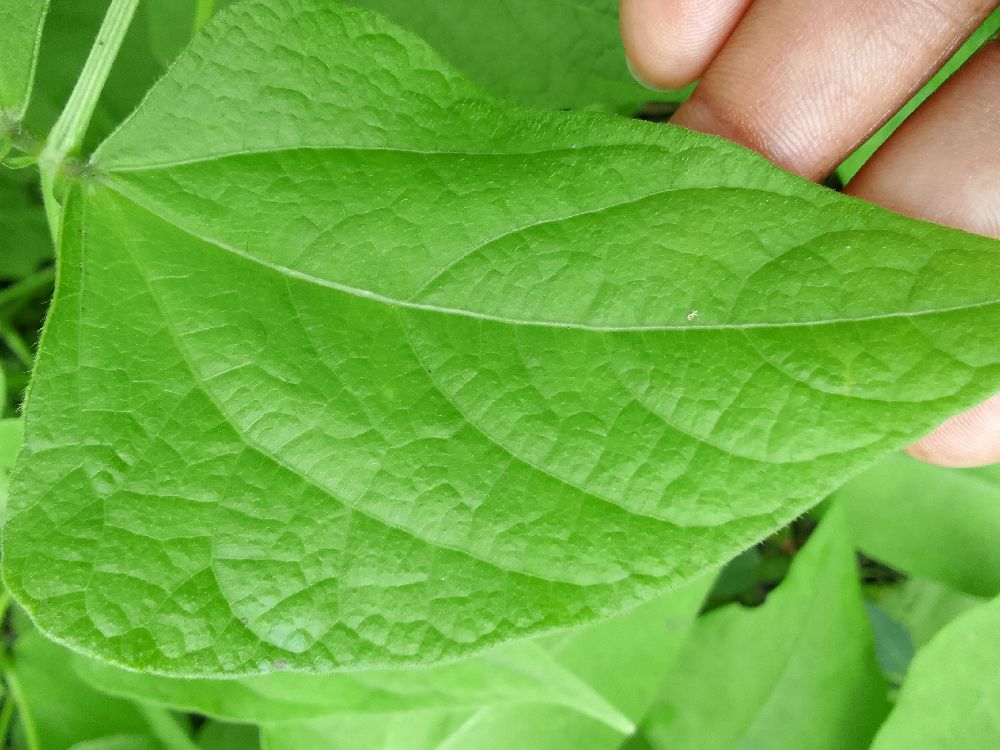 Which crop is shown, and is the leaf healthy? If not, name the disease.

common bean, healthy
